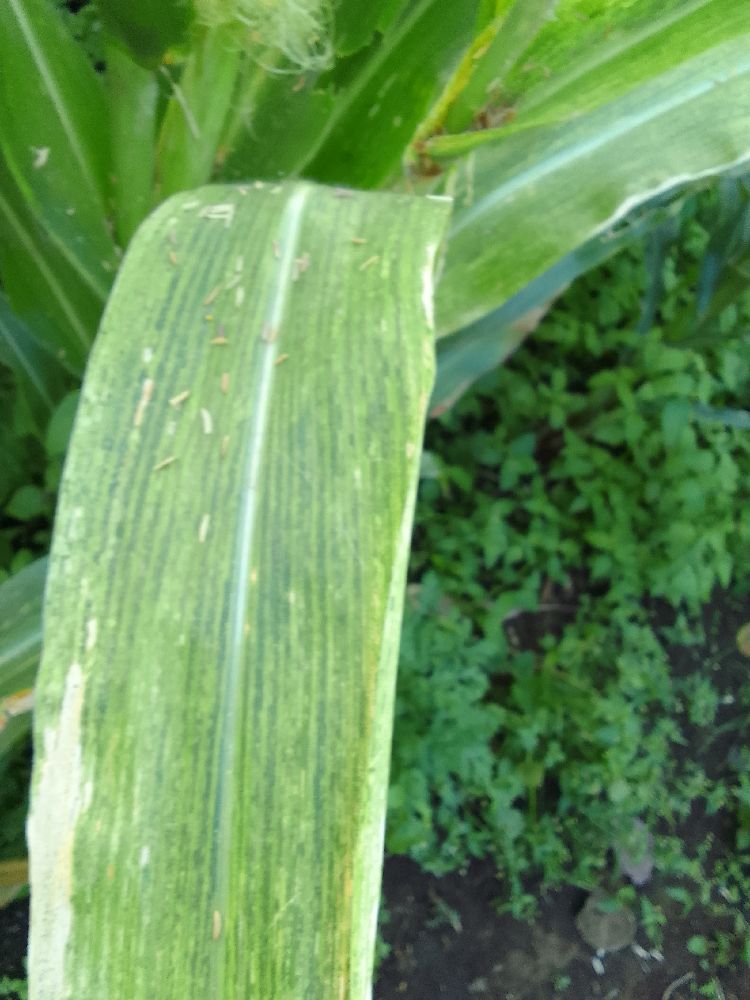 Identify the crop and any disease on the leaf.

maize, maize lethal necrosis
